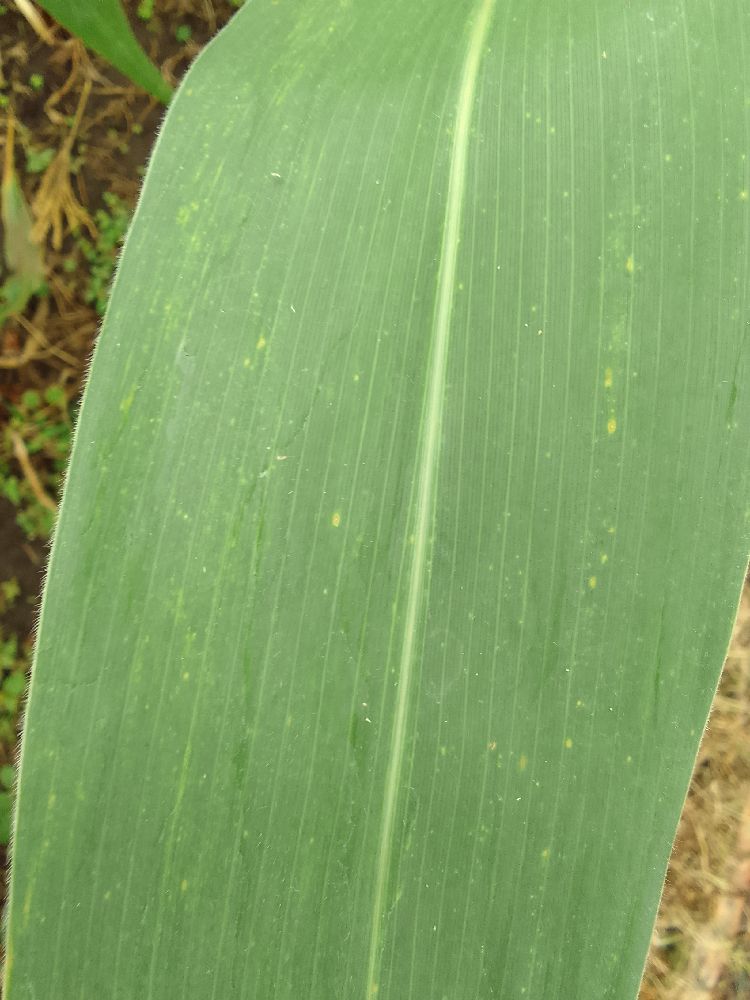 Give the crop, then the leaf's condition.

maize, healthy
